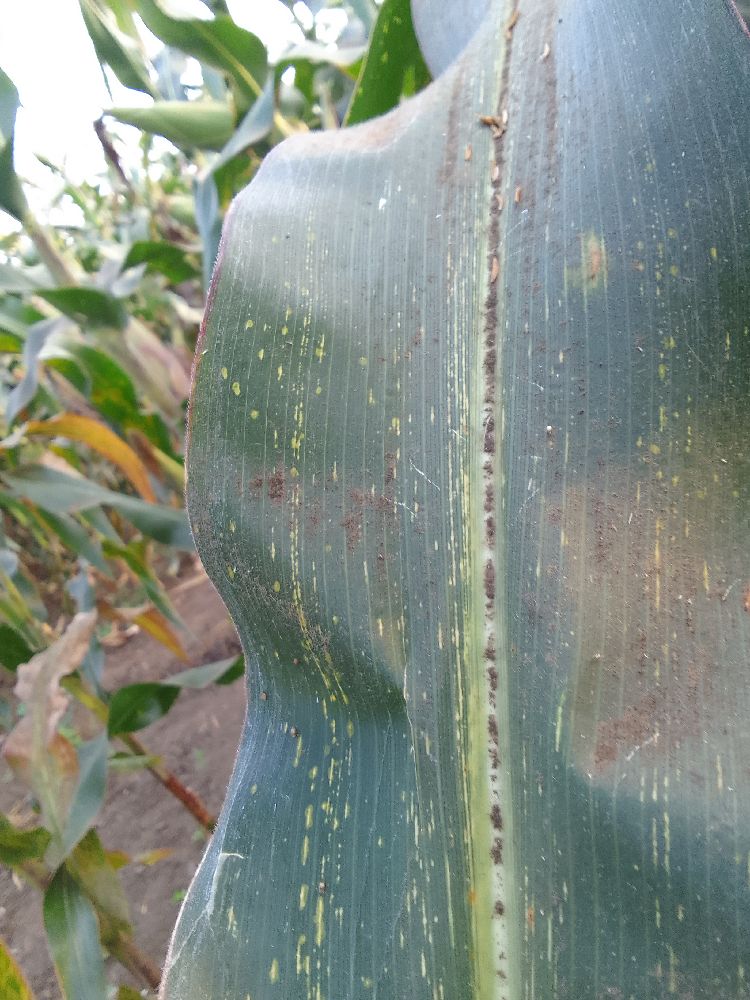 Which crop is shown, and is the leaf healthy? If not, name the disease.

maize, maize streak virus
